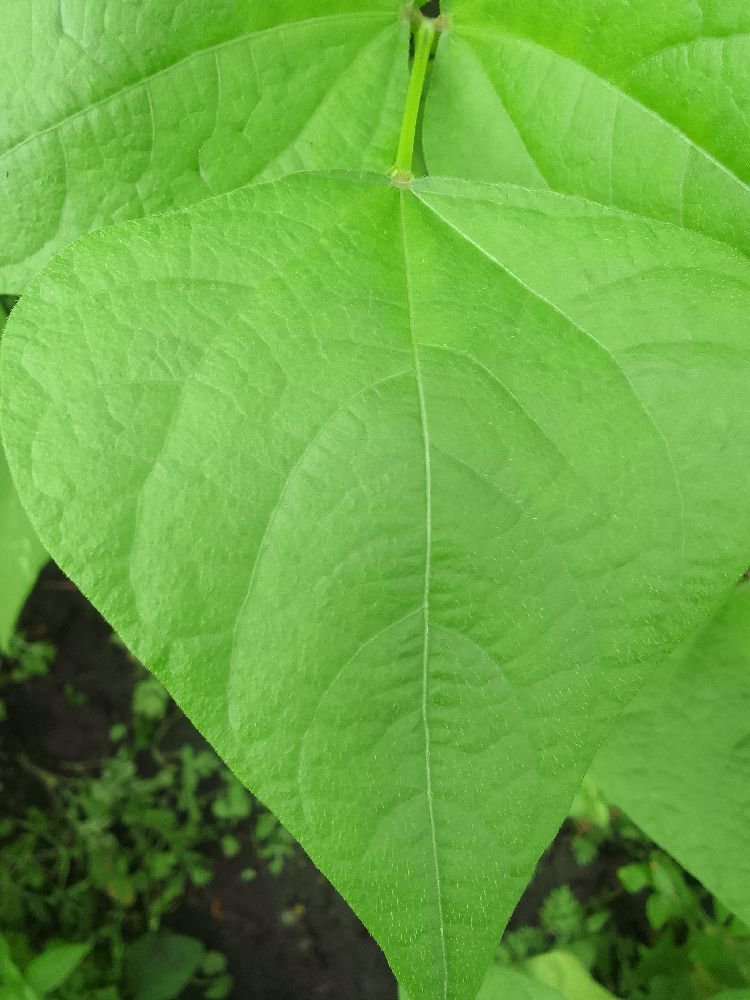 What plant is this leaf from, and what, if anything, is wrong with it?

common bean, healthy
